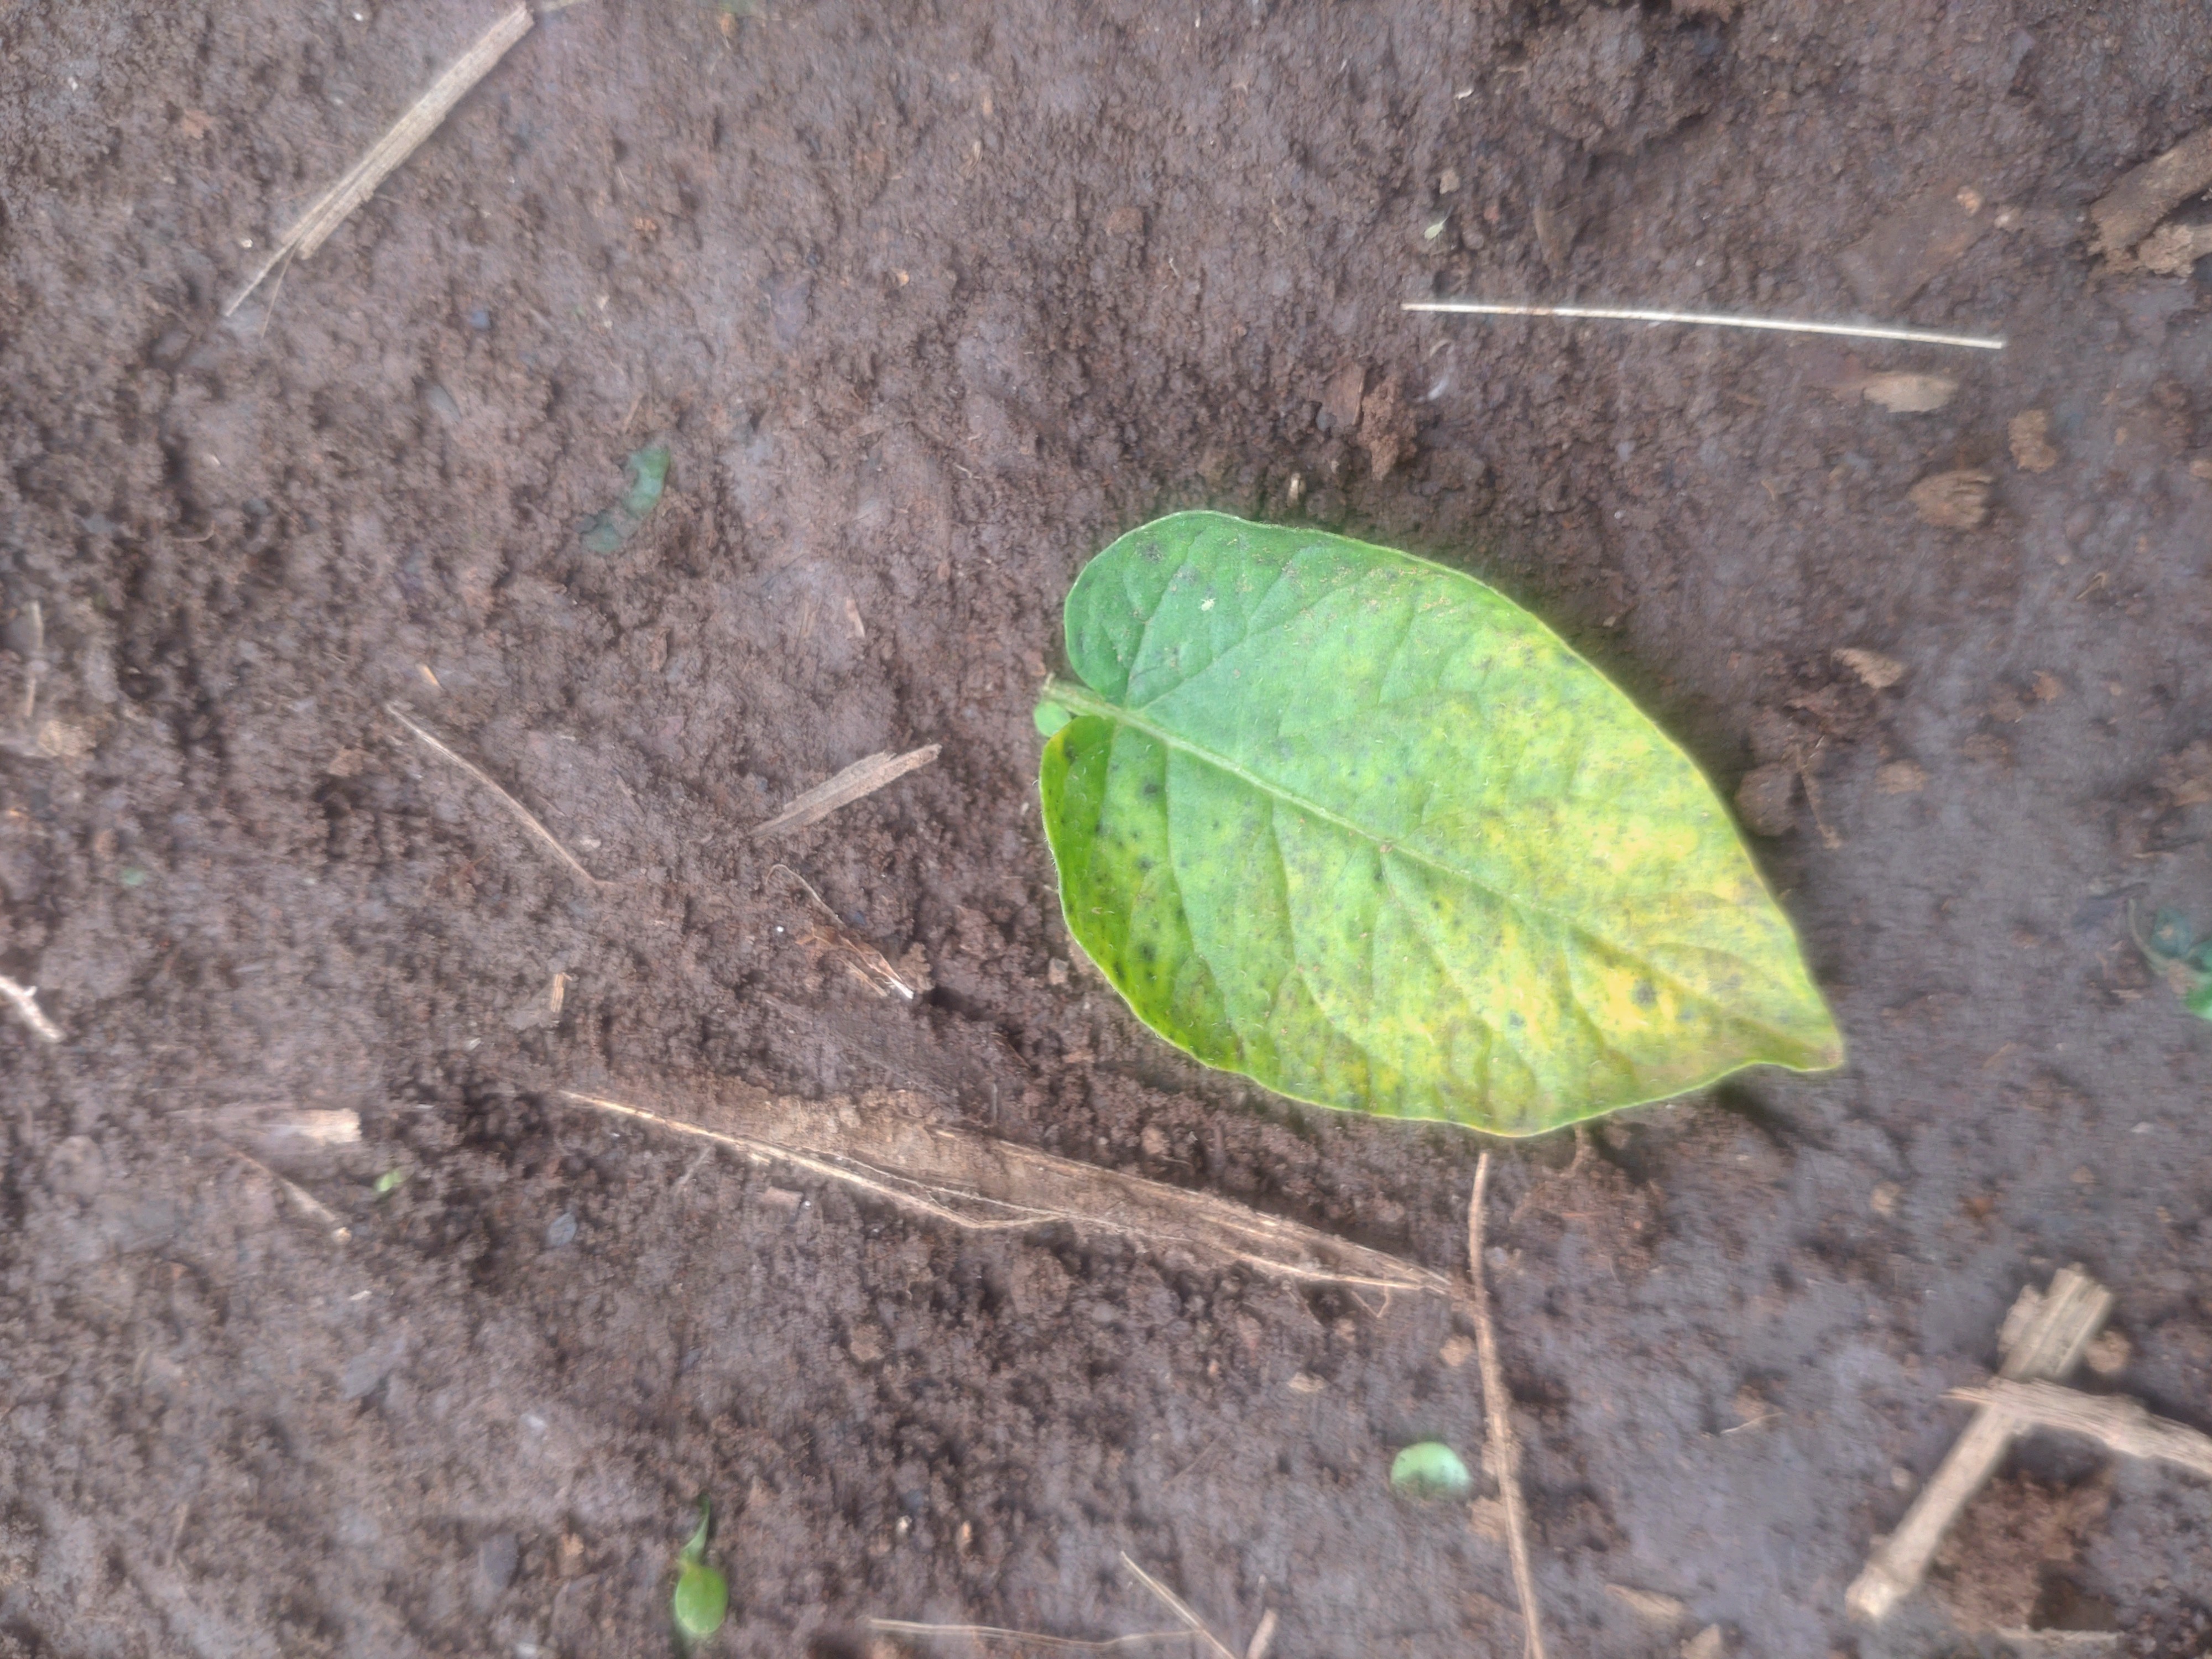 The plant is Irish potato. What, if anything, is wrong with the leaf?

late blight
